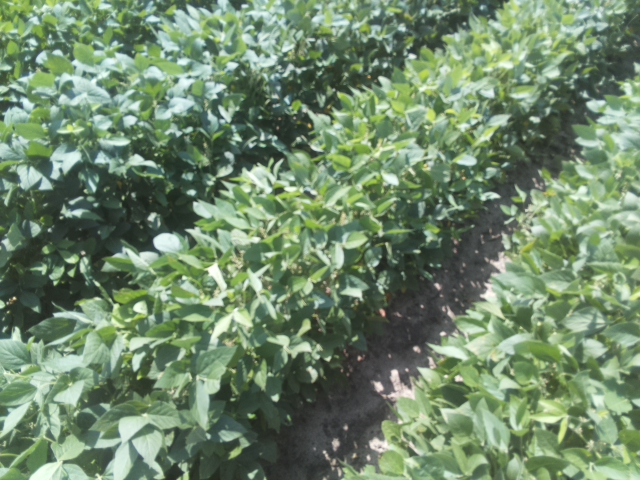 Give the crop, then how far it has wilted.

soybean, leaflets folding inward at secondary pulvinus with no turgor loss in leaflets or petioles
